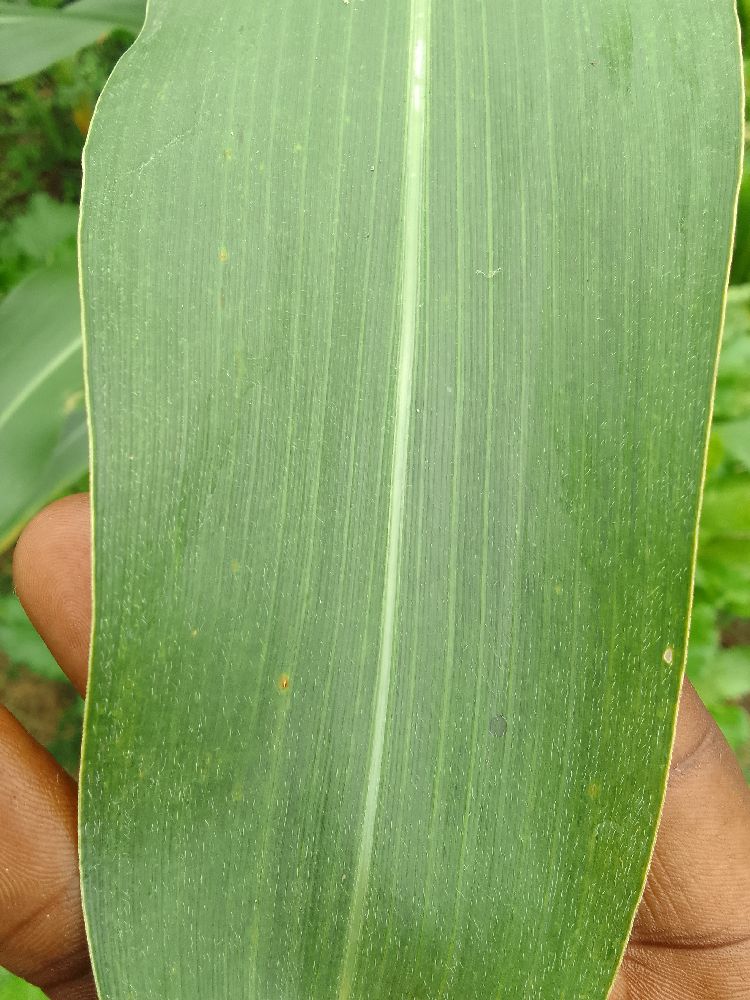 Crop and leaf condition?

maize, healthy
